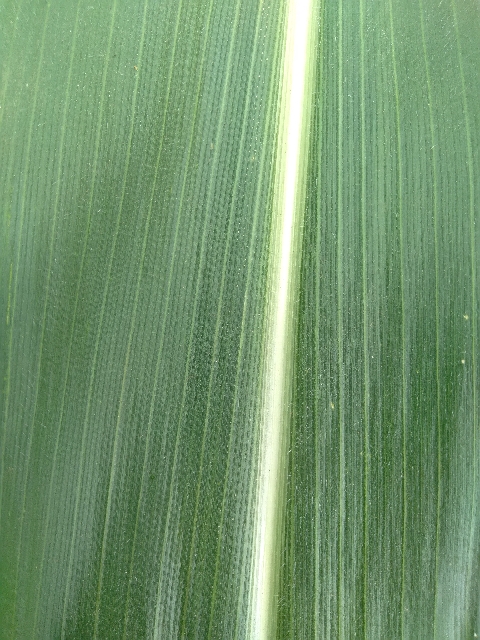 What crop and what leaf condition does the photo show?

maize, healthy
